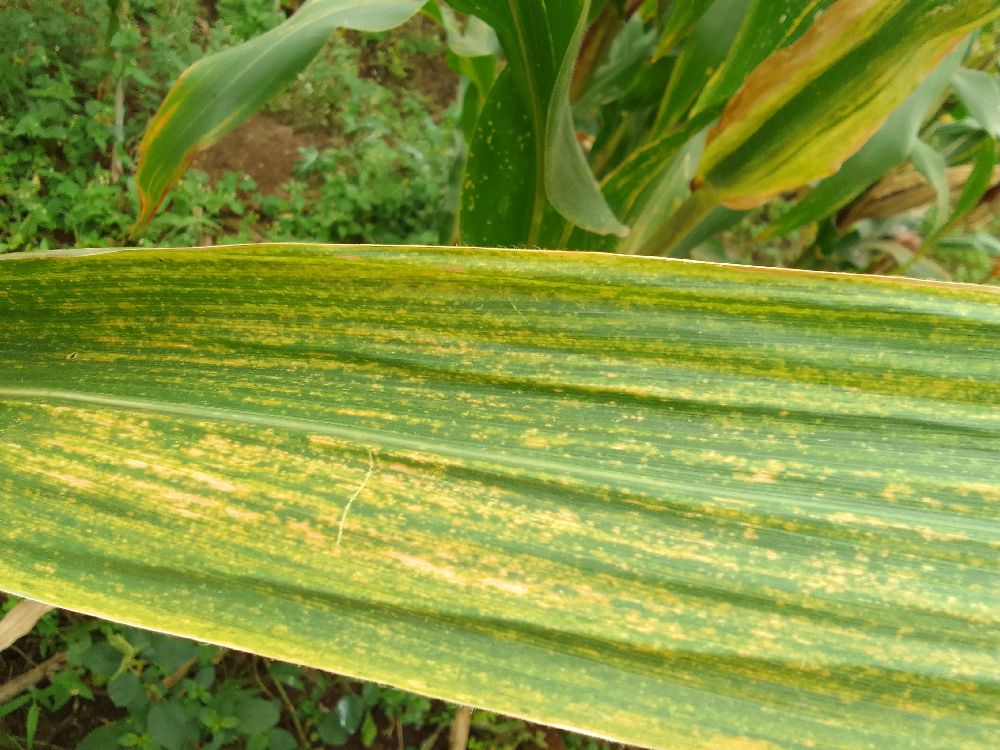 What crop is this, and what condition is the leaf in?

maize, maize lethal necrosis
